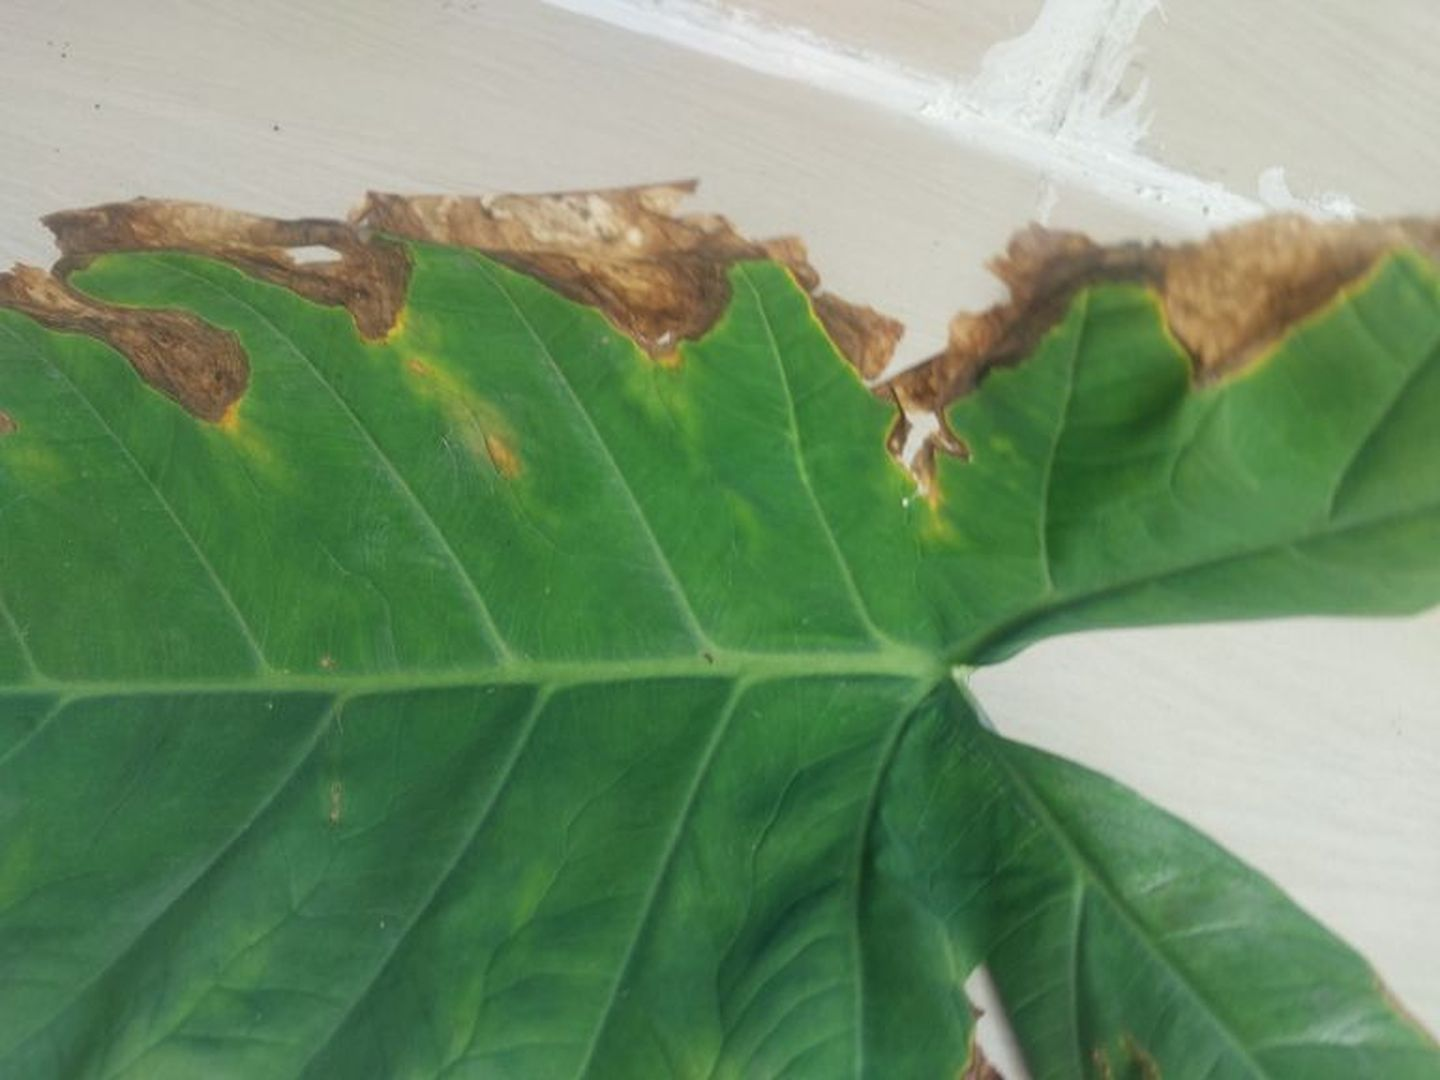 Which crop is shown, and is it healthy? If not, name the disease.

taro, leaf blight
